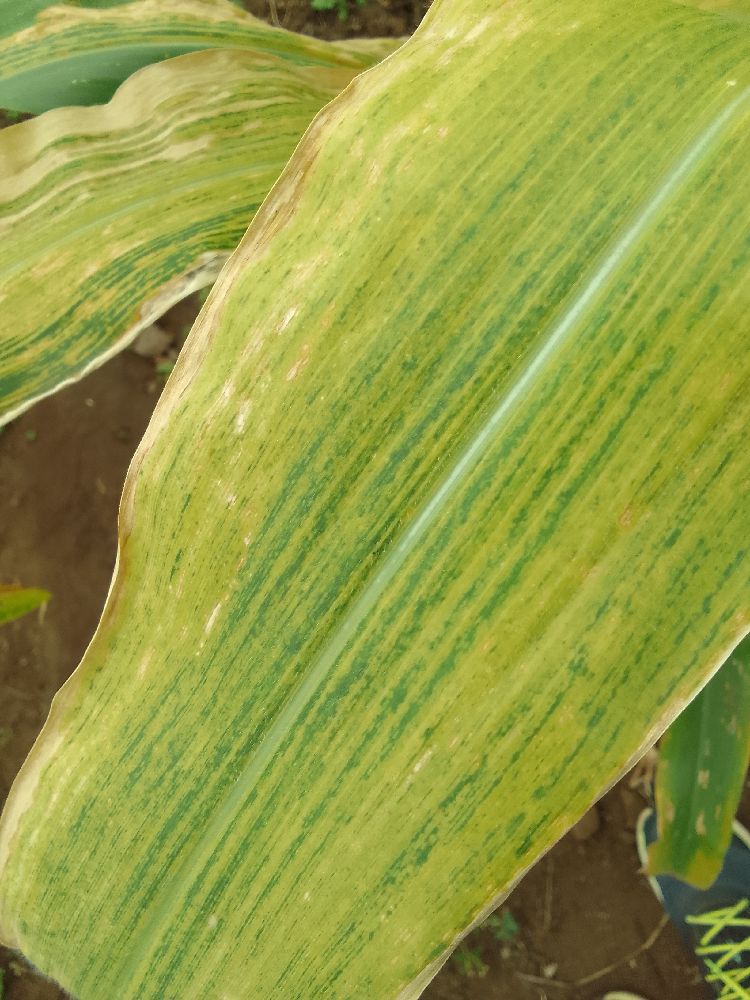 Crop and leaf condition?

maize, maize lethal necrosis
